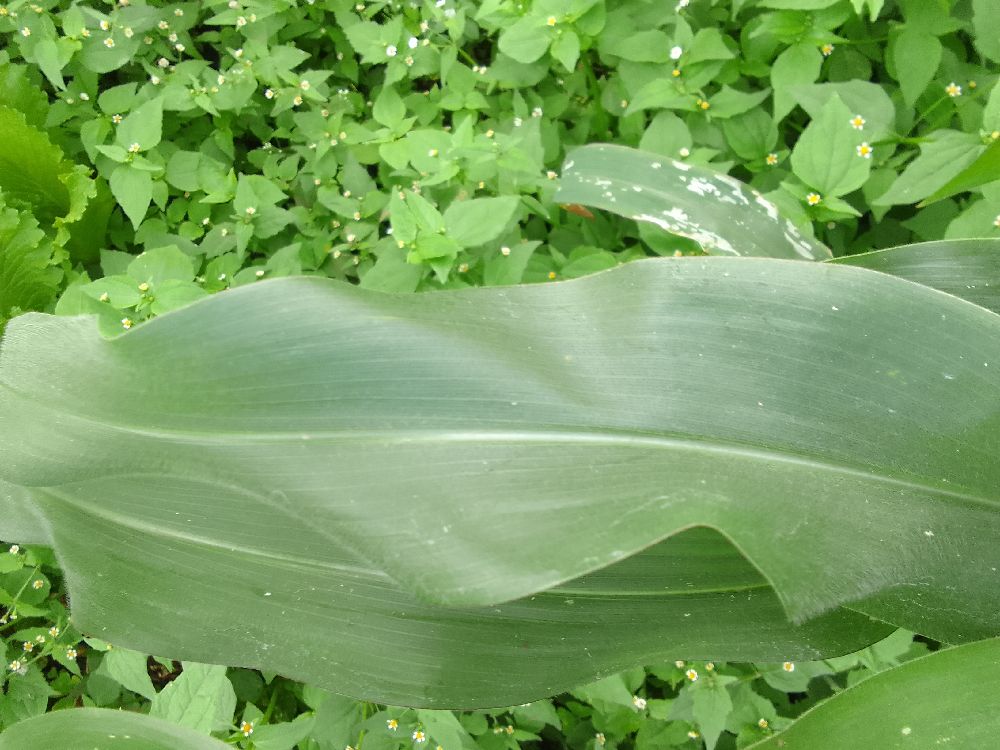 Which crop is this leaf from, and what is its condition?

maize, healthy
